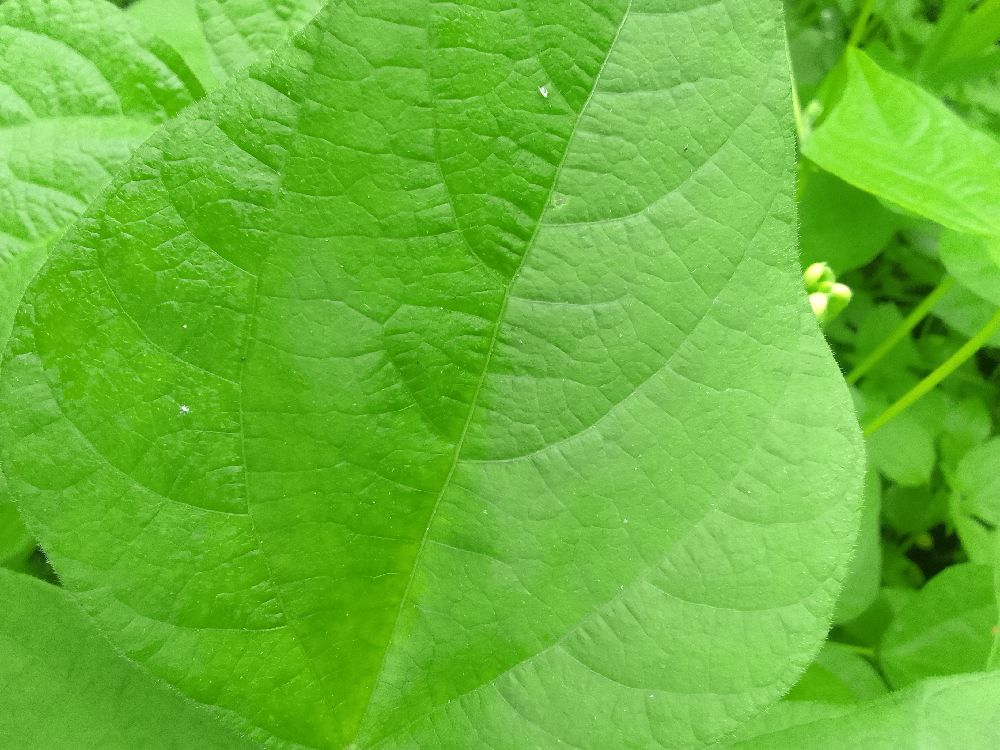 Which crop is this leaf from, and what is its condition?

common bean, healthy
